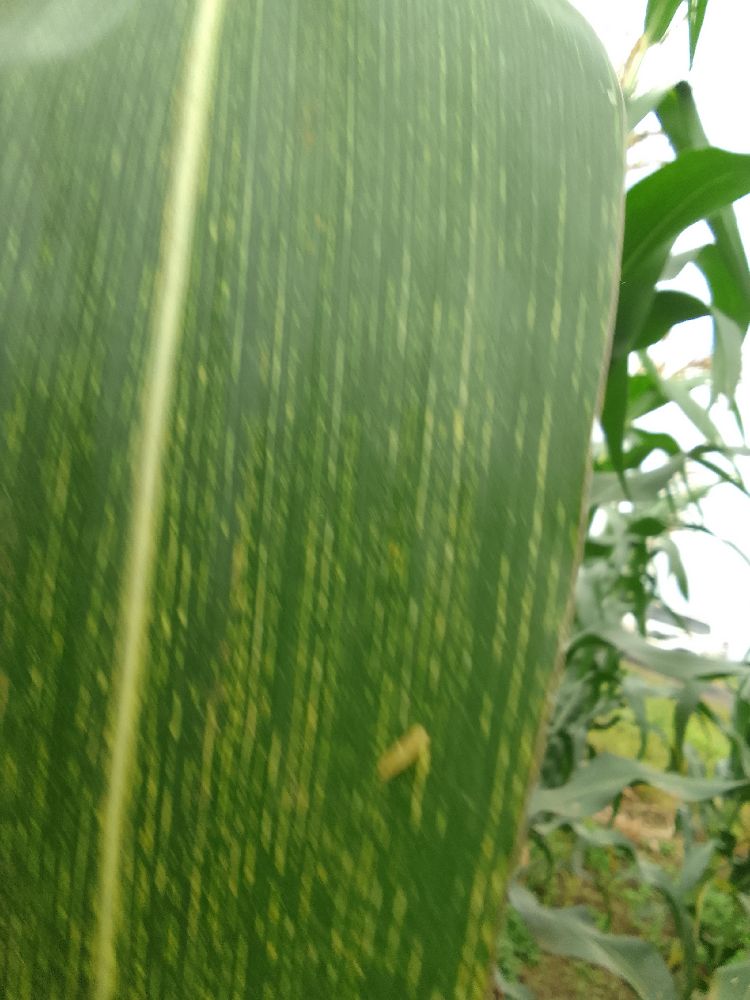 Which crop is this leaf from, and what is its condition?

maize, maize streak virus
